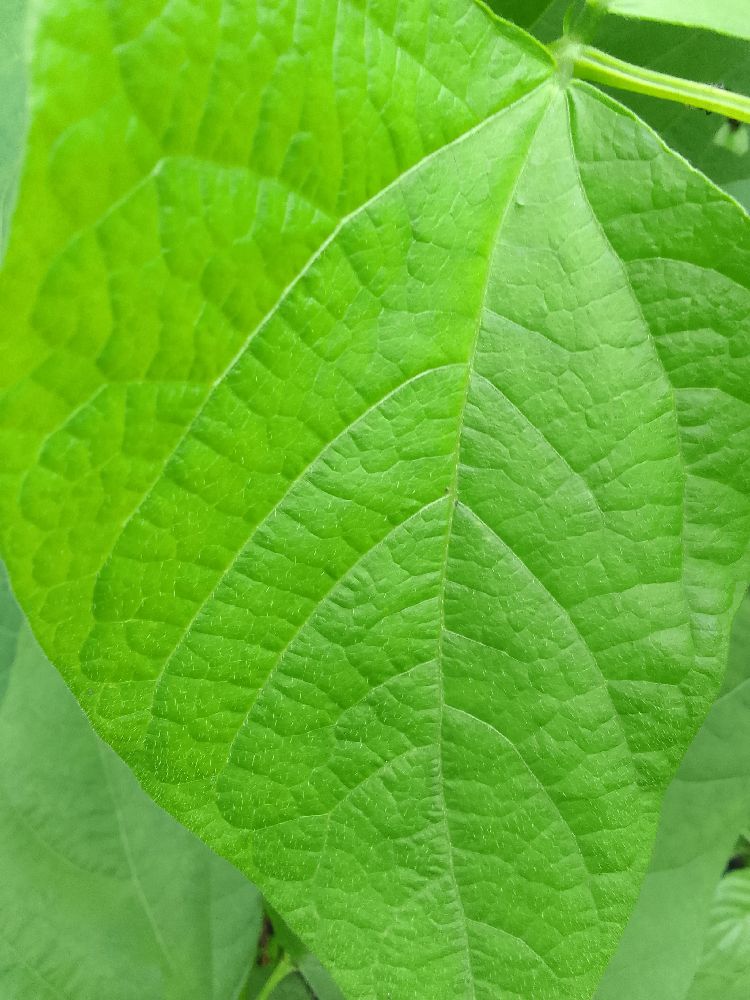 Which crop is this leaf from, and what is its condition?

common bean, healthy
